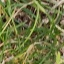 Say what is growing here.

grass
